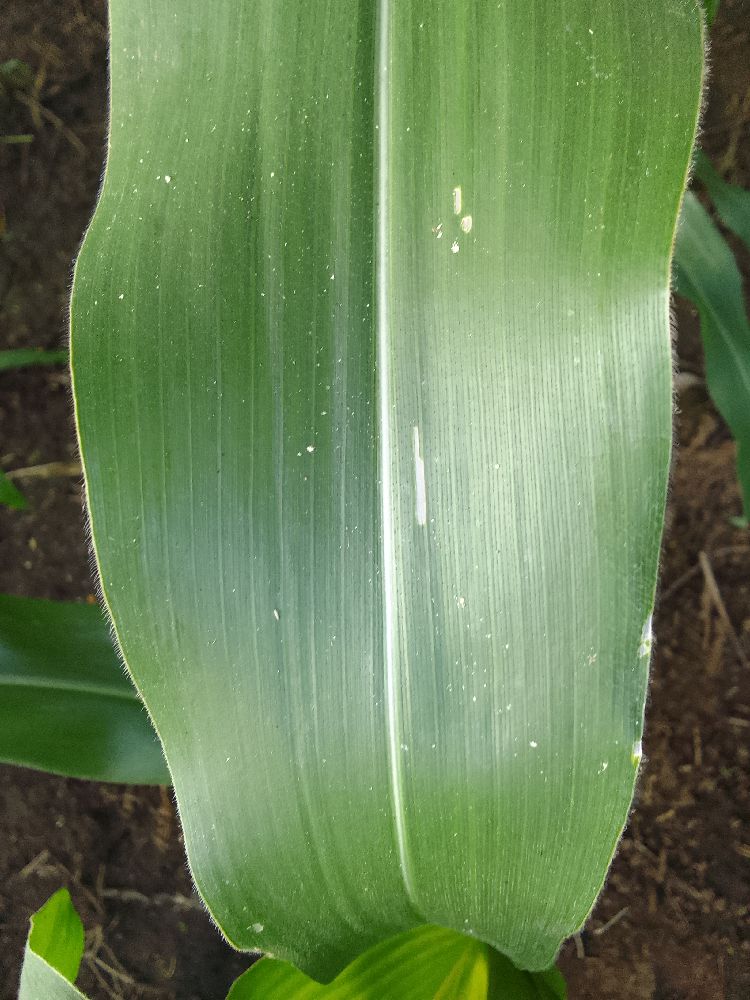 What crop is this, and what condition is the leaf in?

maize, healthy
